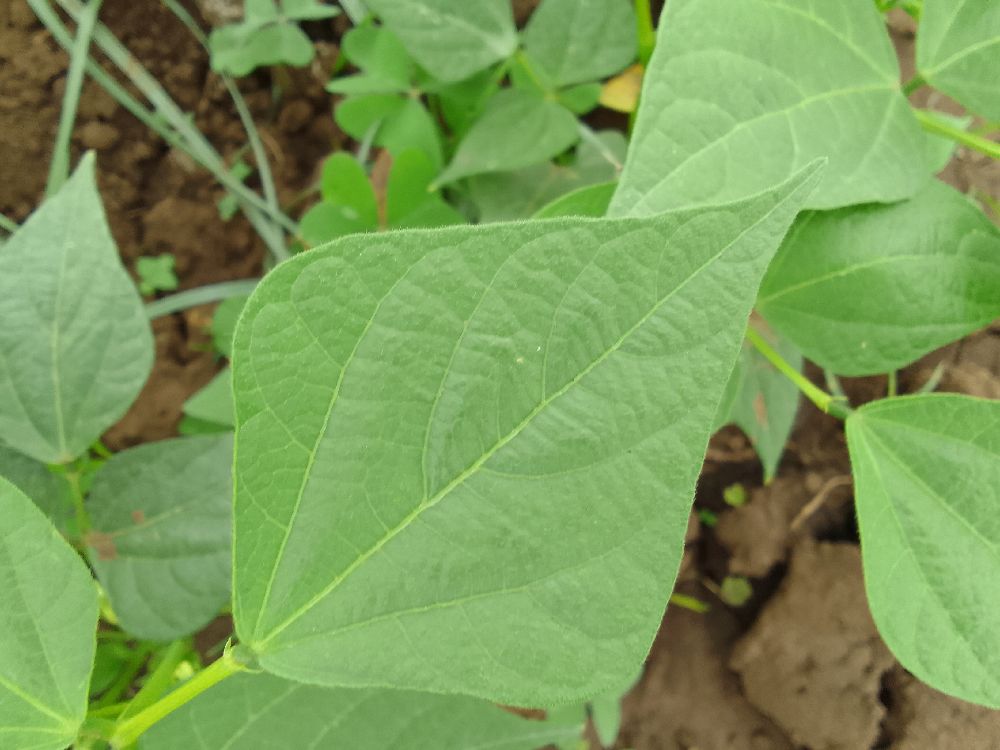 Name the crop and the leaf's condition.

common bean, healthy
